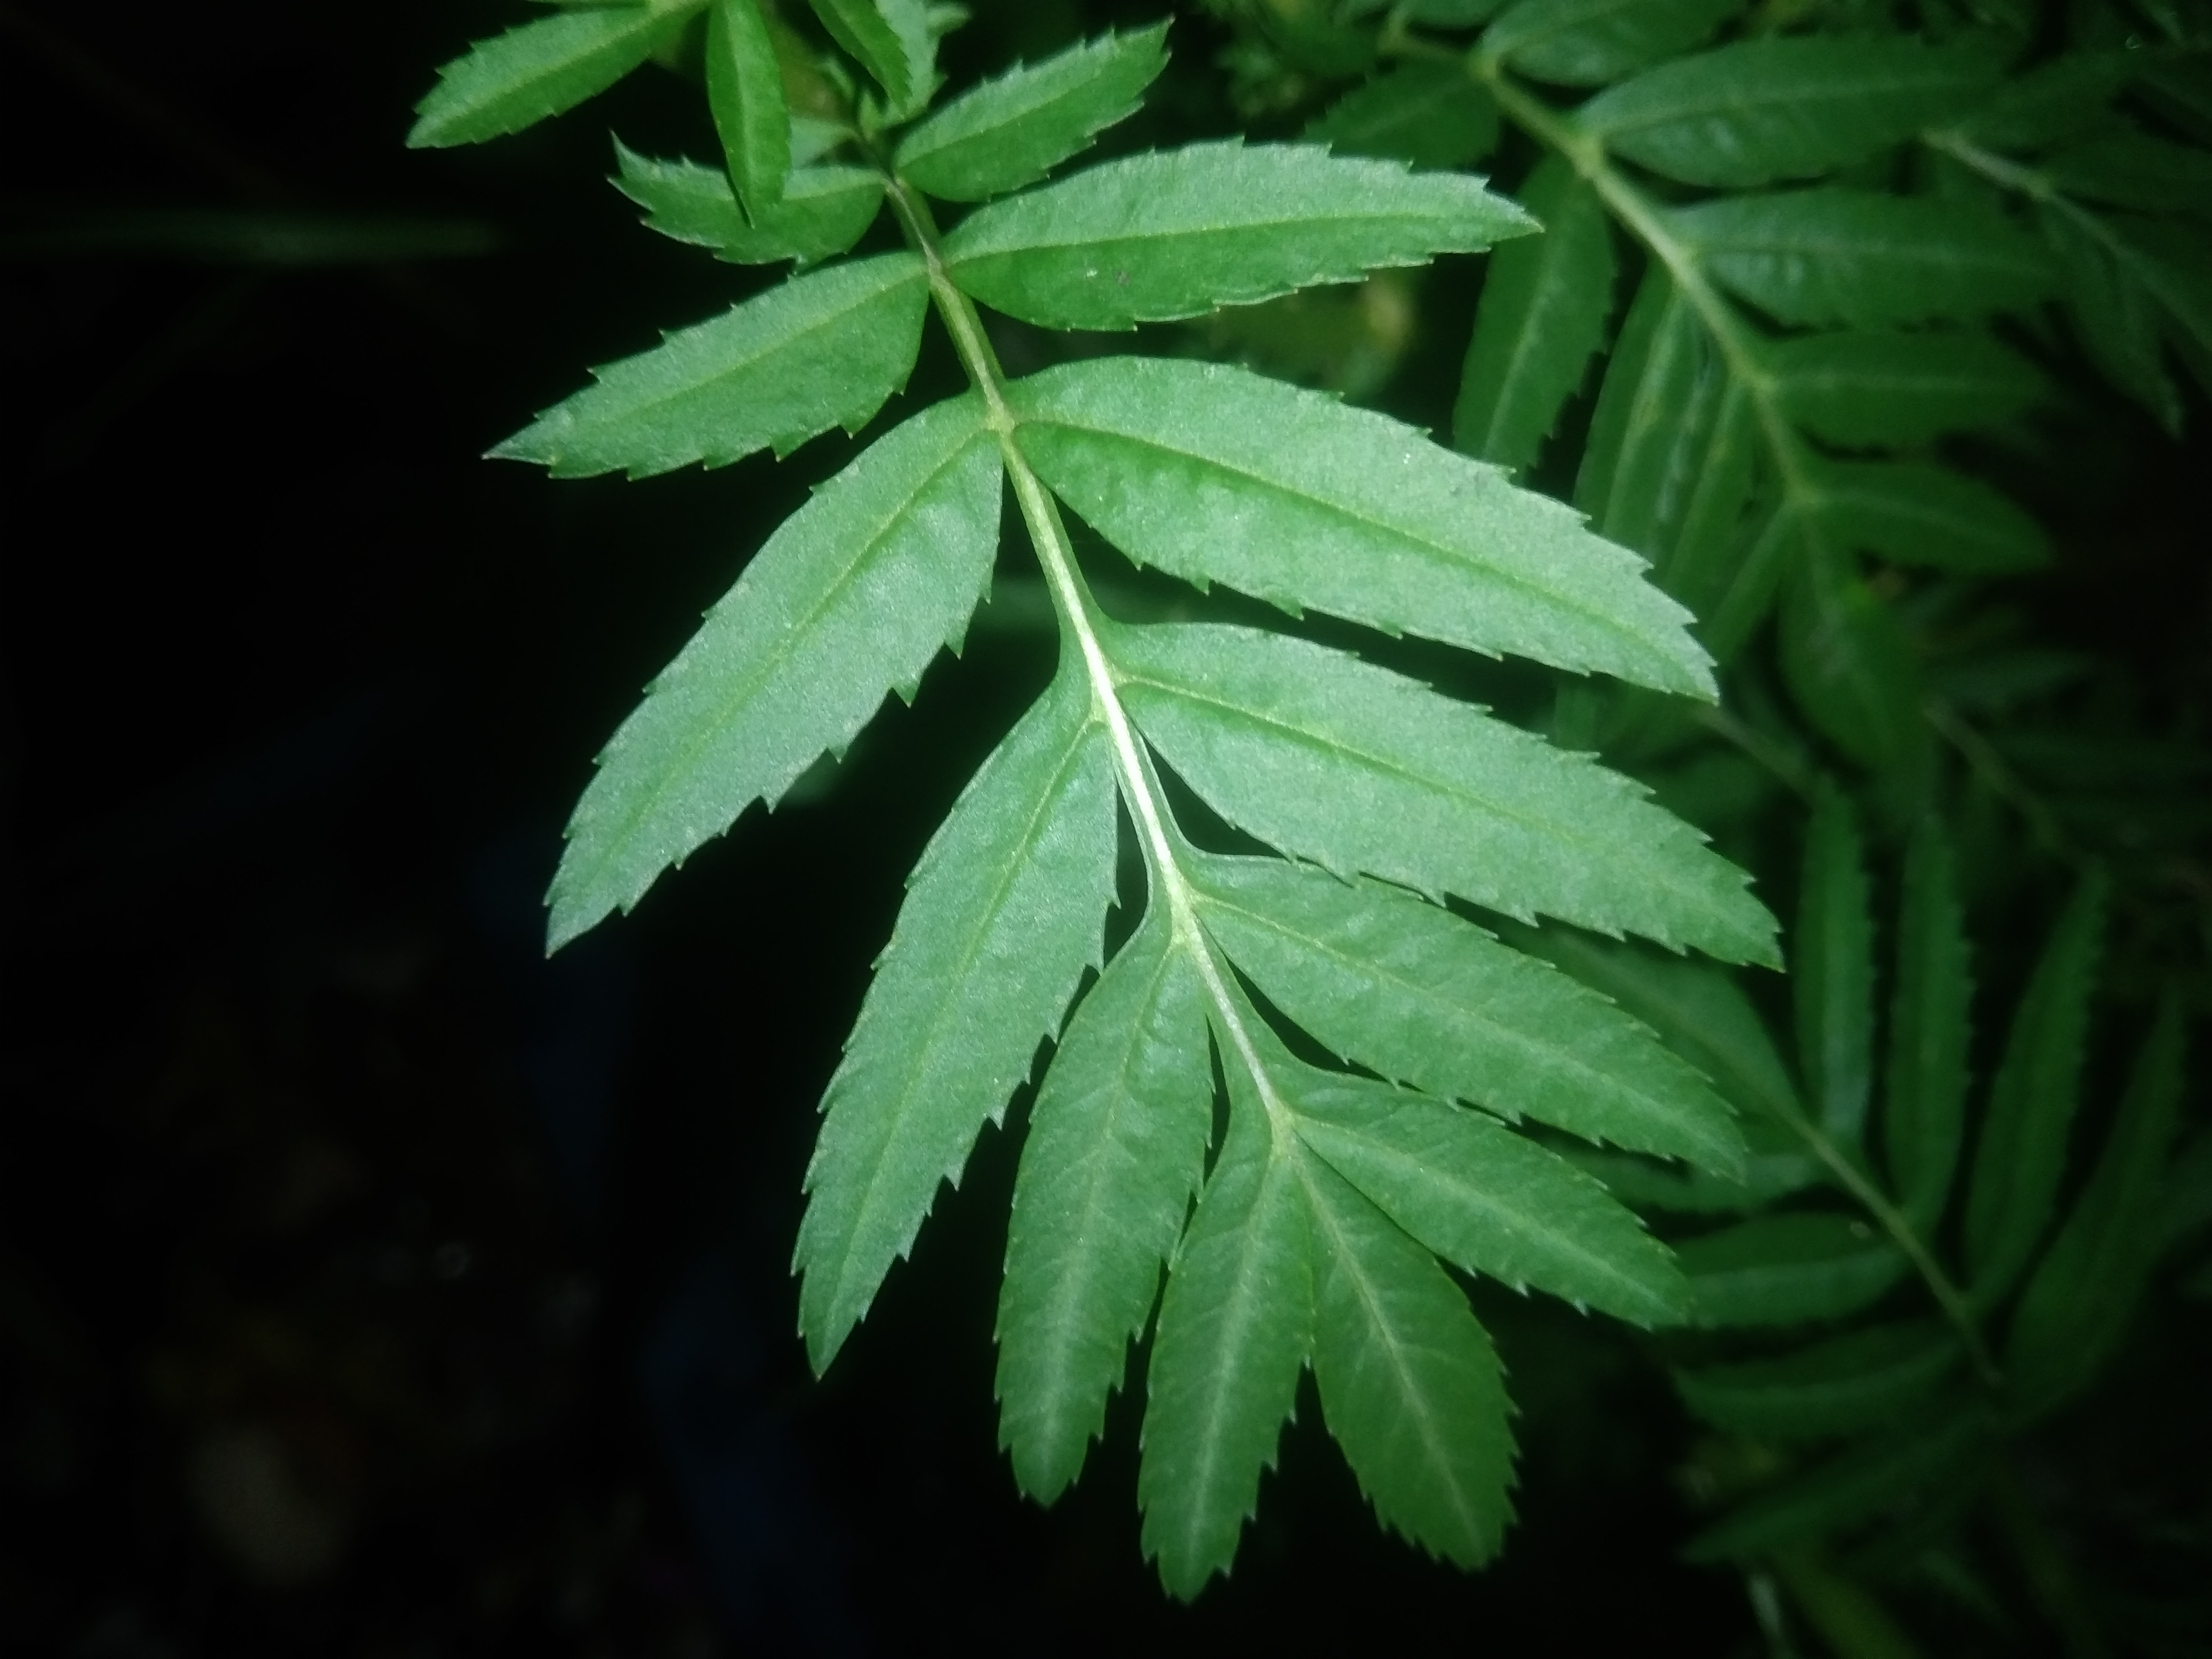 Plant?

marigold
